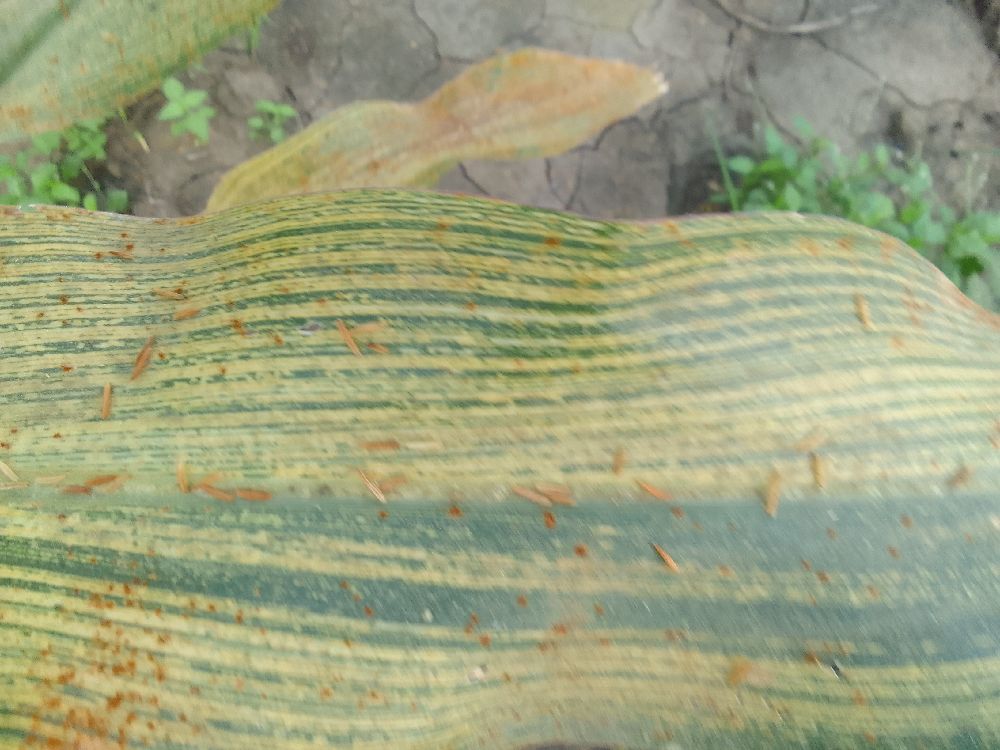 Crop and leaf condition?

maize, maize streak virus
